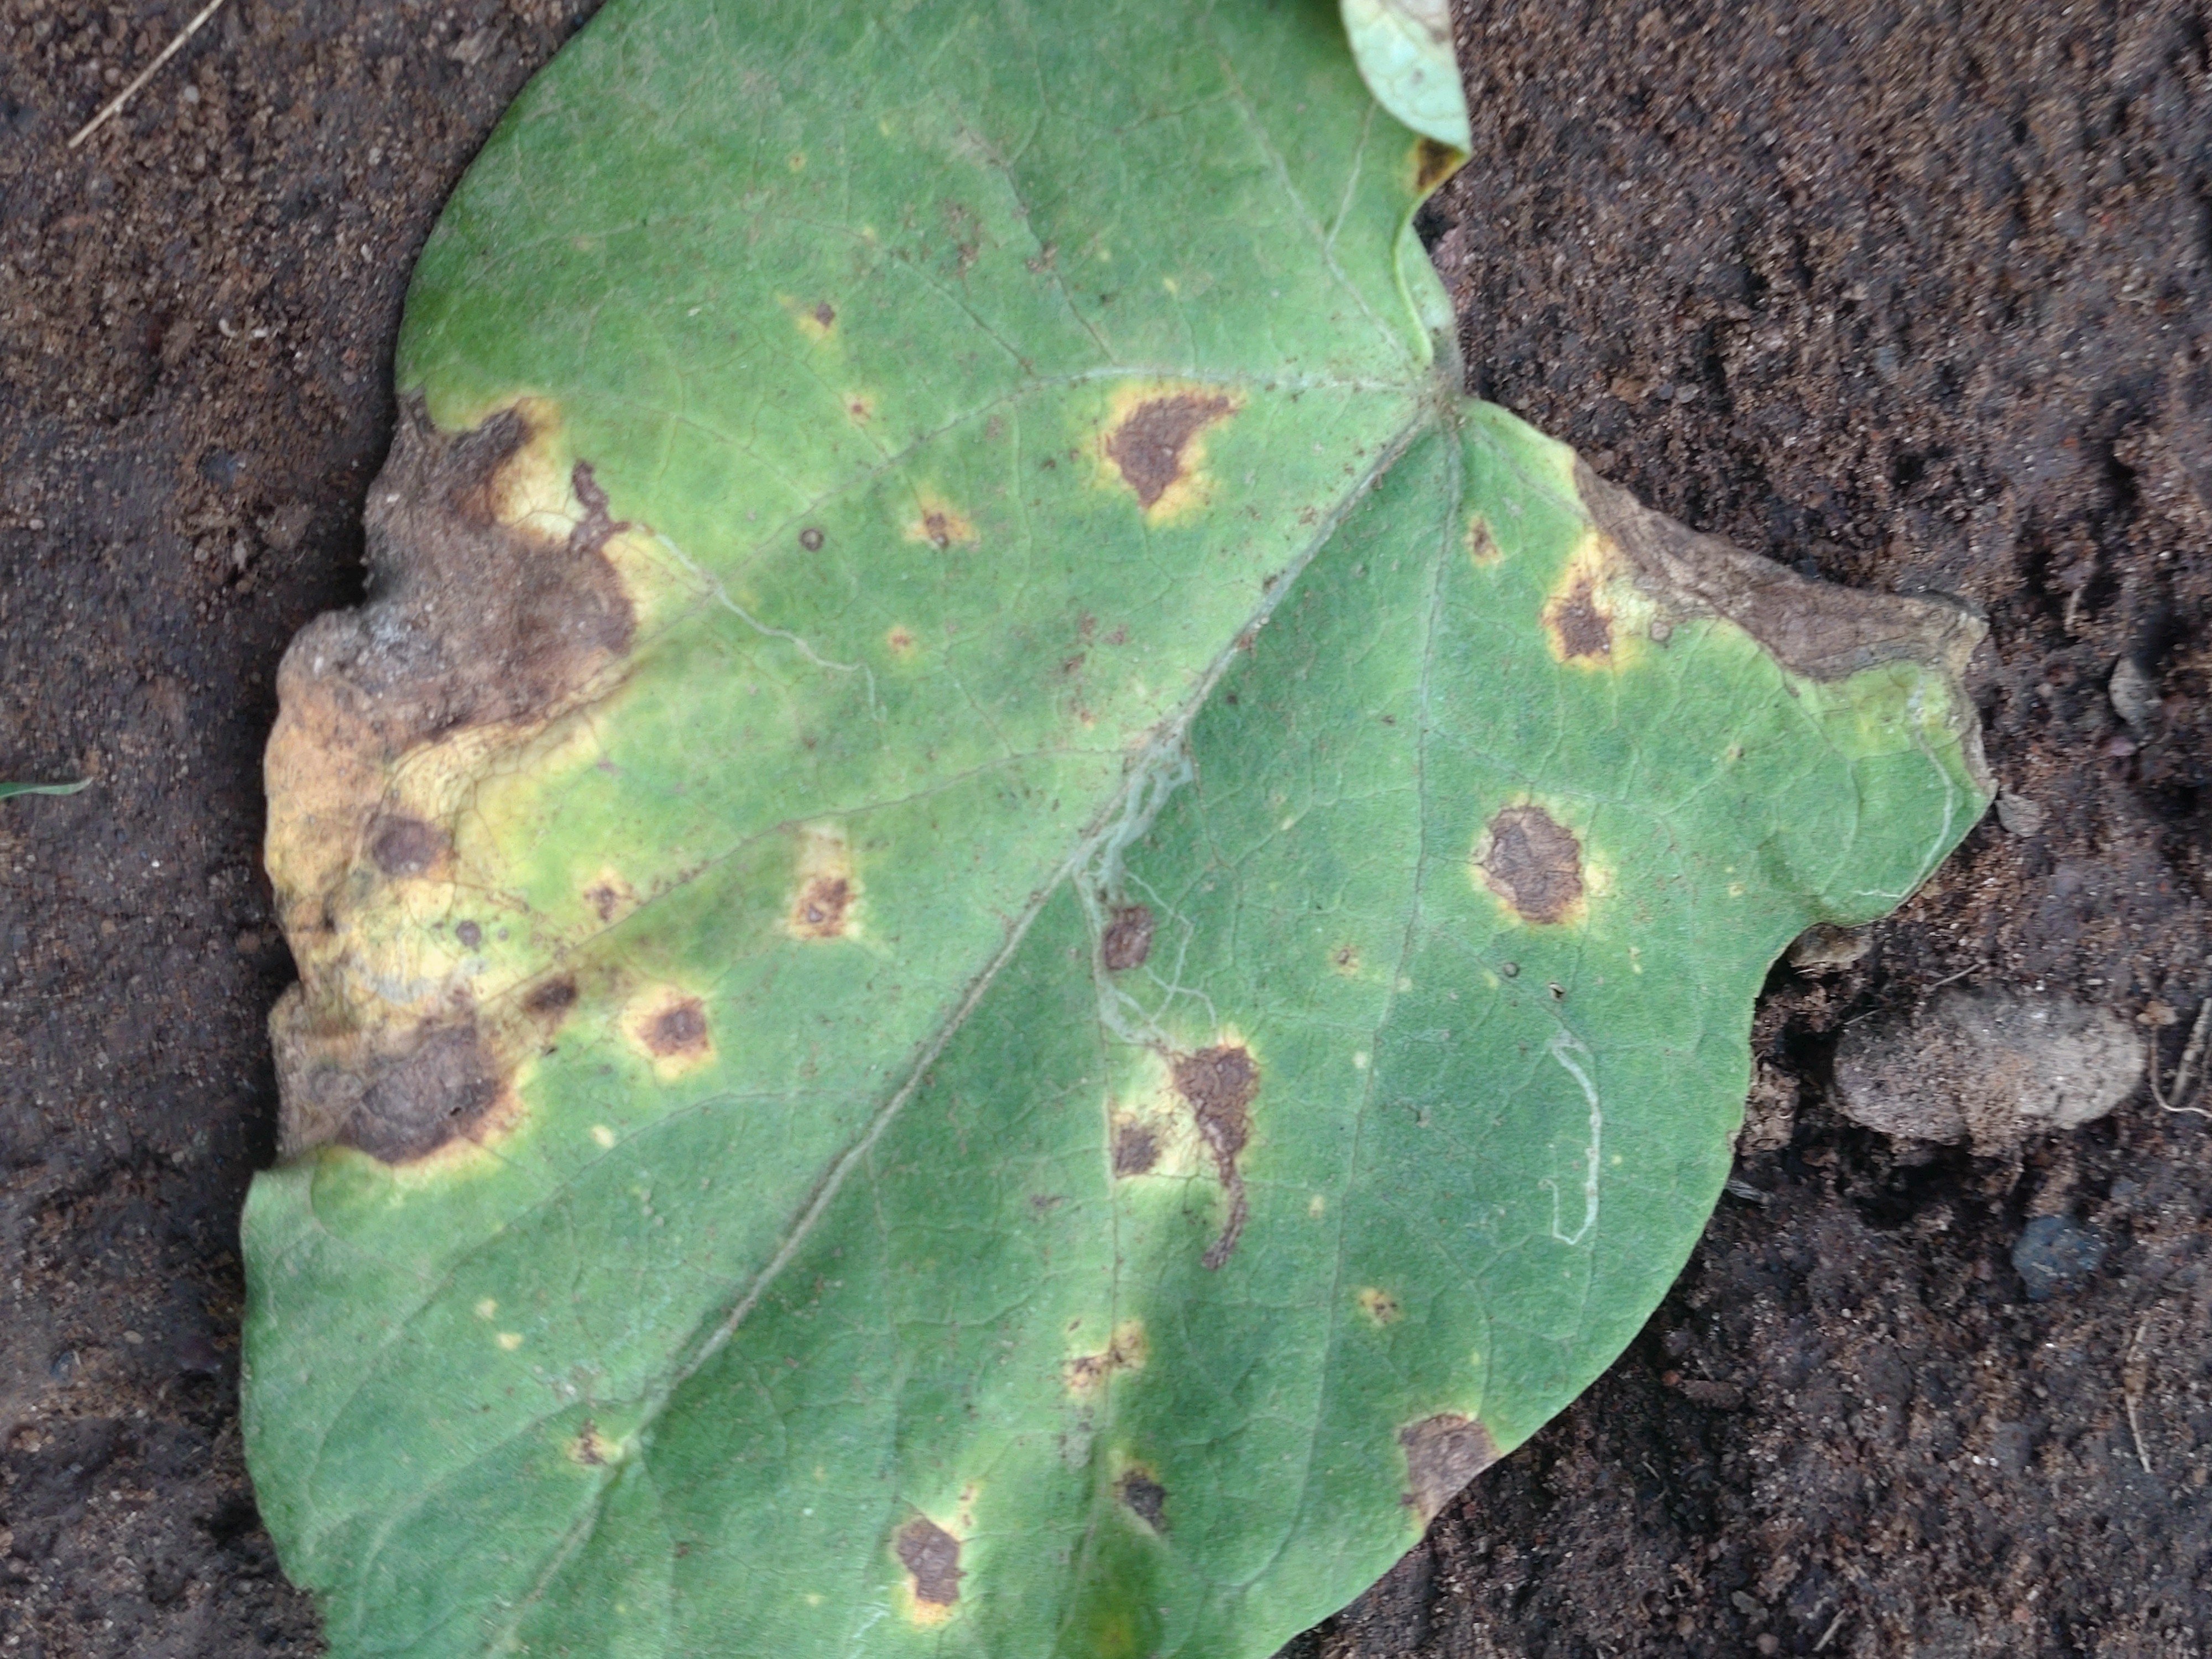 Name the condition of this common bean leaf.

rust
